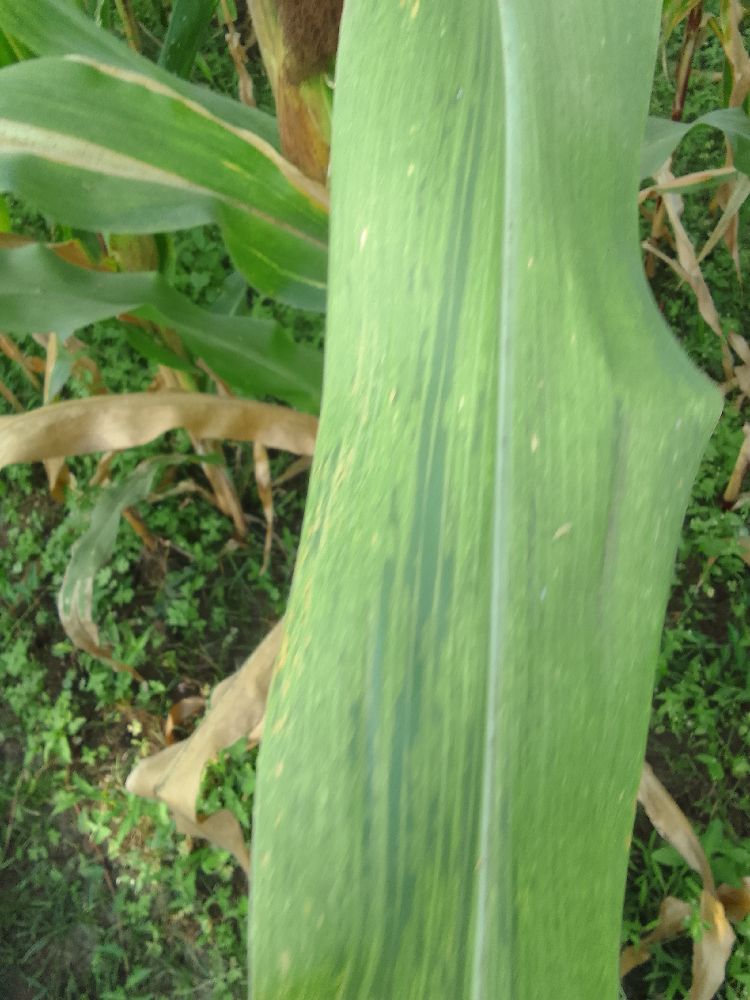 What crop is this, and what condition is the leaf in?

maize, maize lethal necrosis
